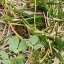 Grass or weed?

unstructured weed
